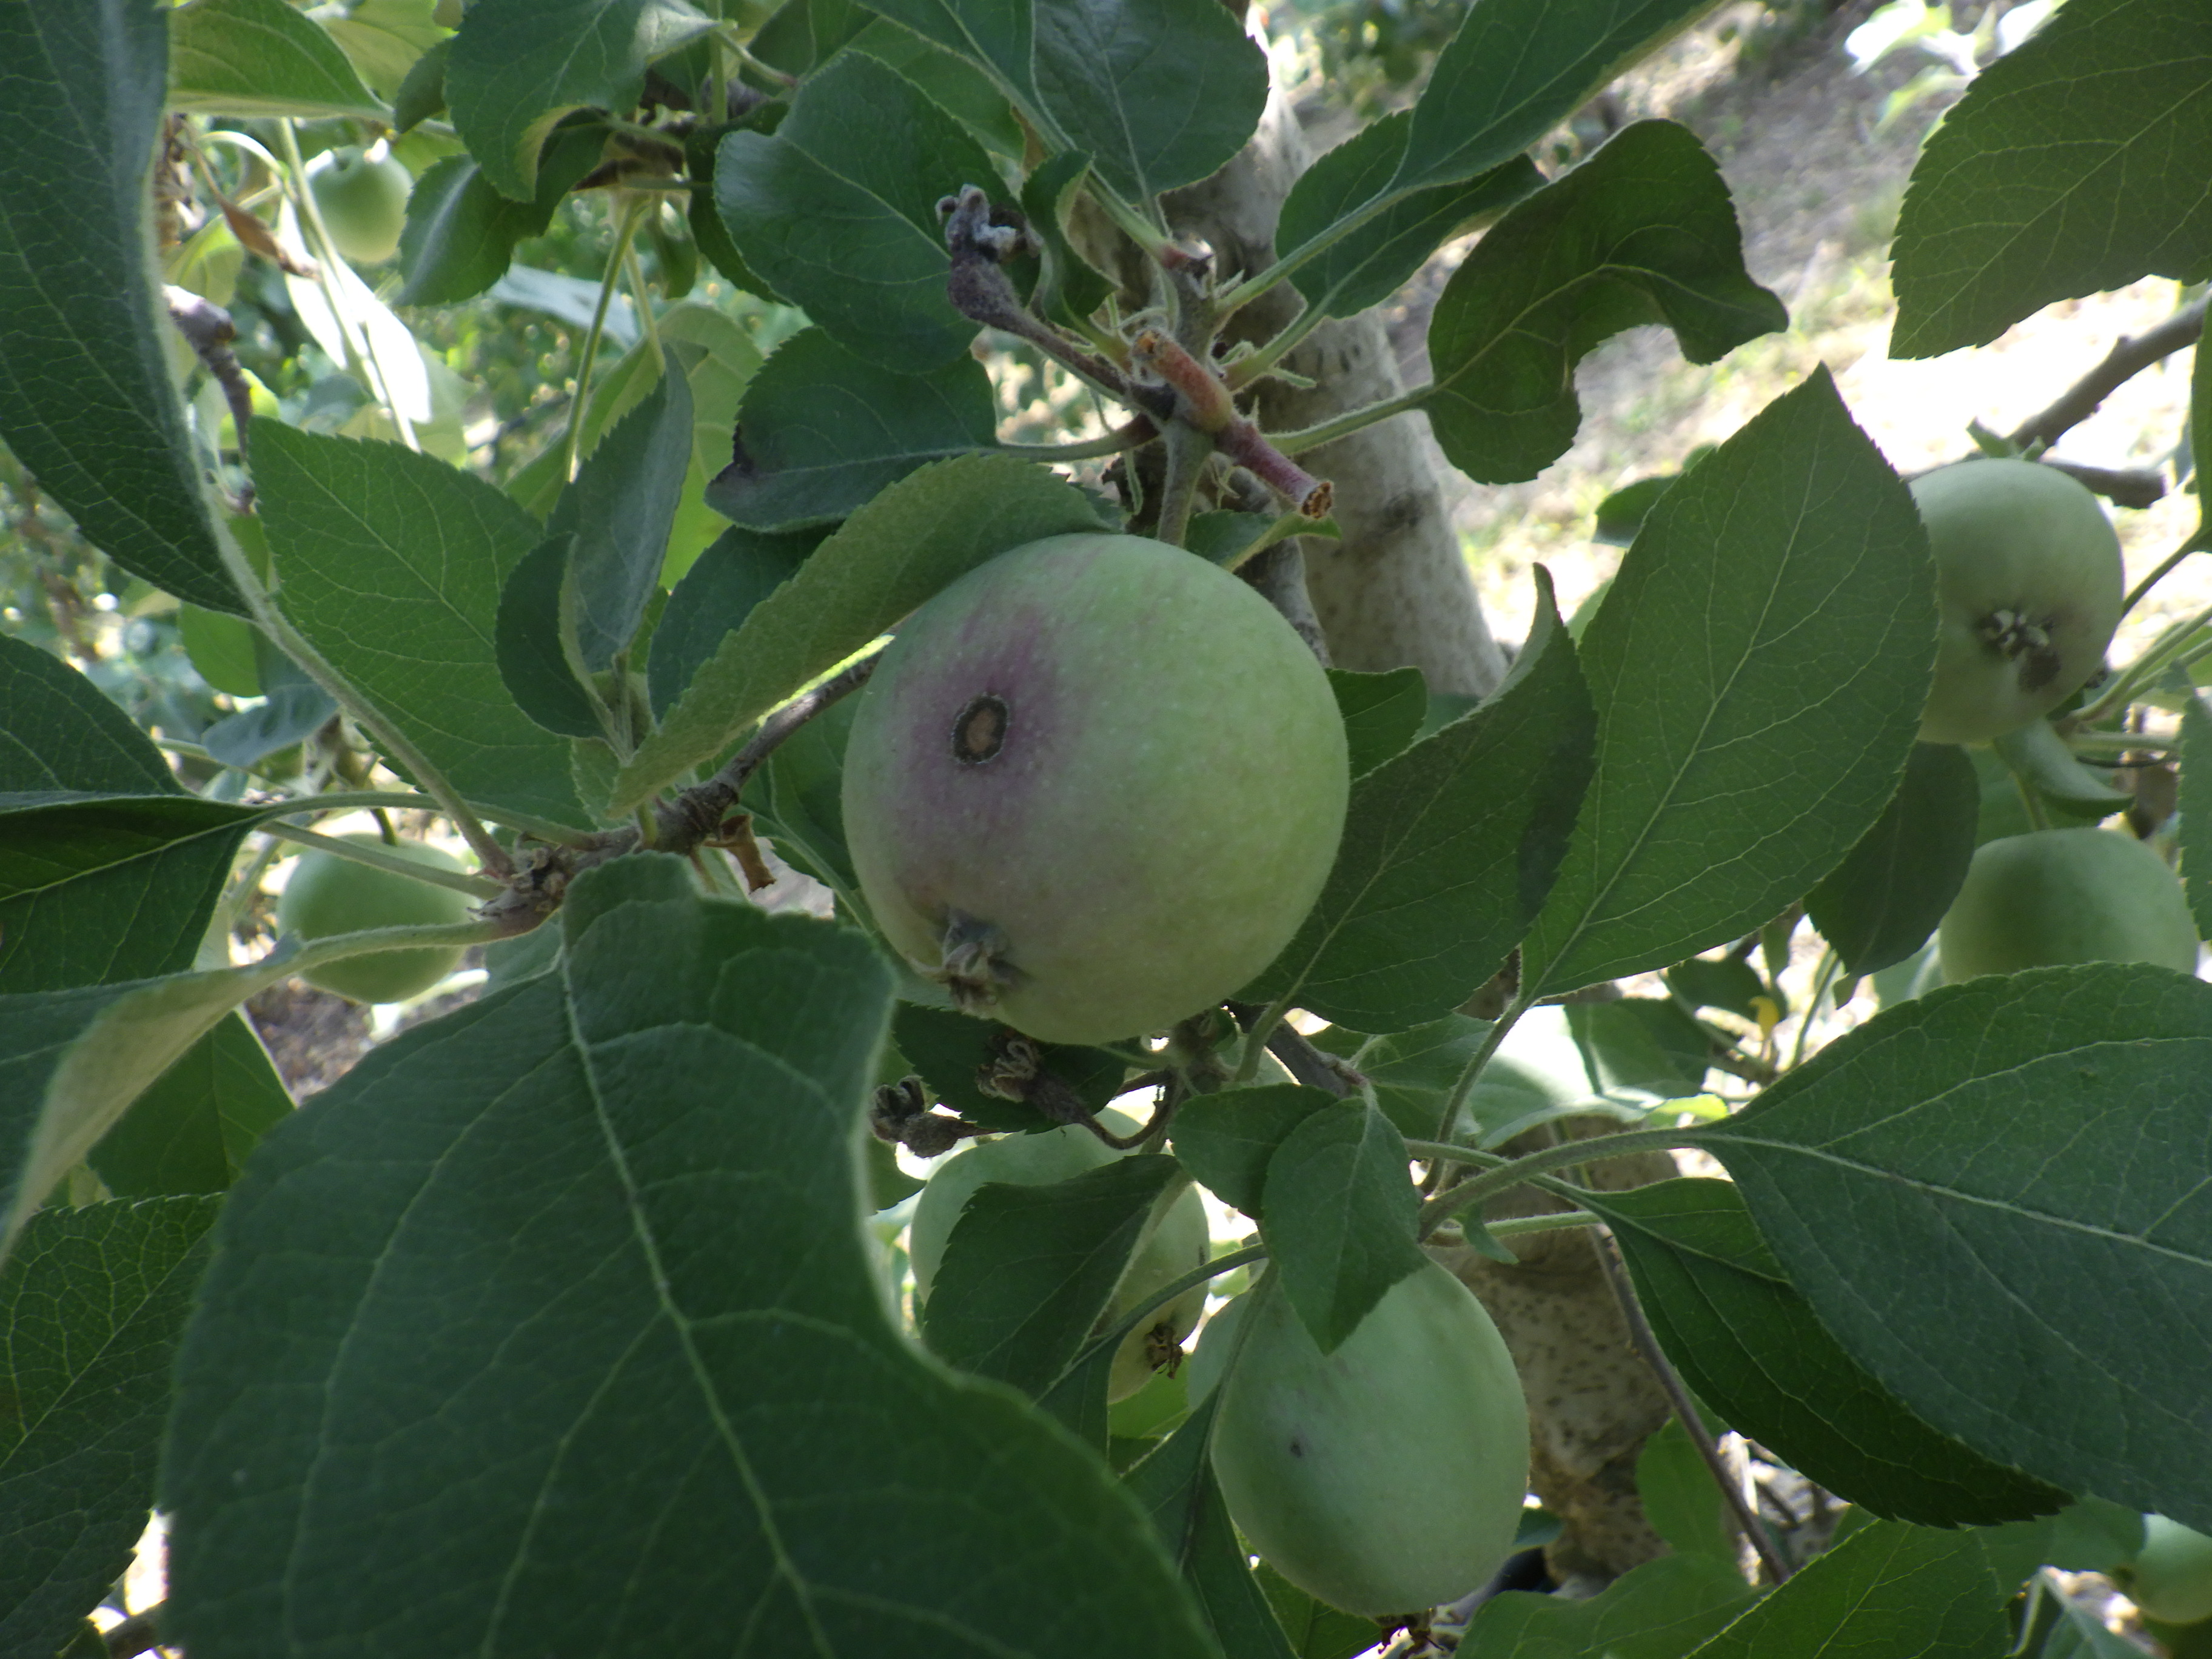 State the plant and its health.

apple, fire blight, scab
